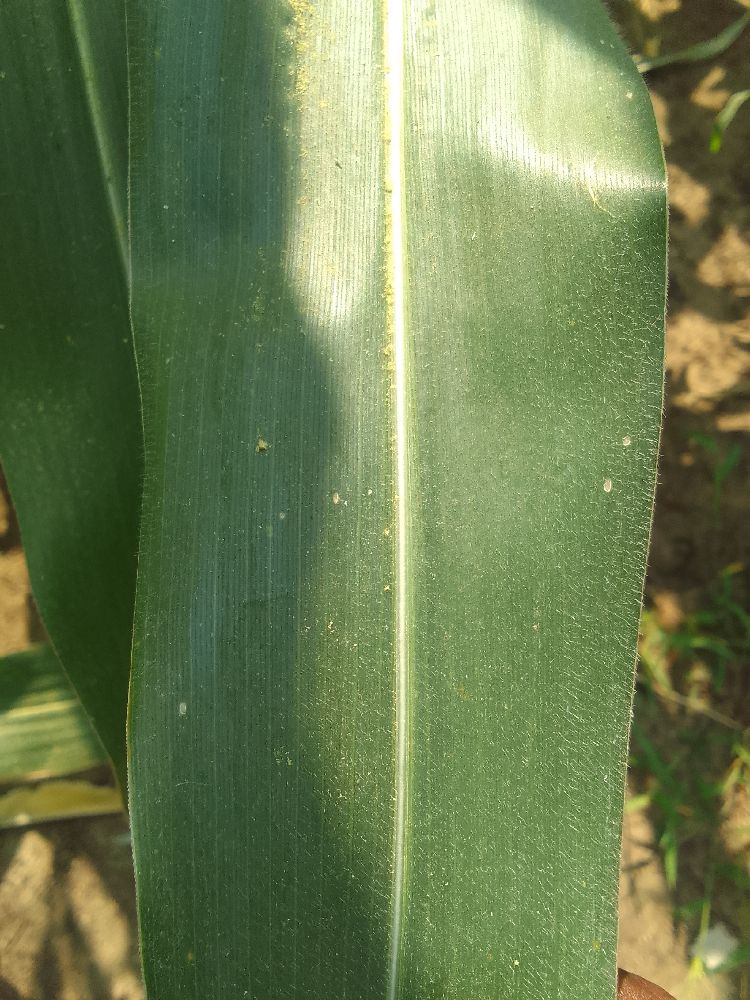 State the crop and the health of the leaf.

maize, healthy
